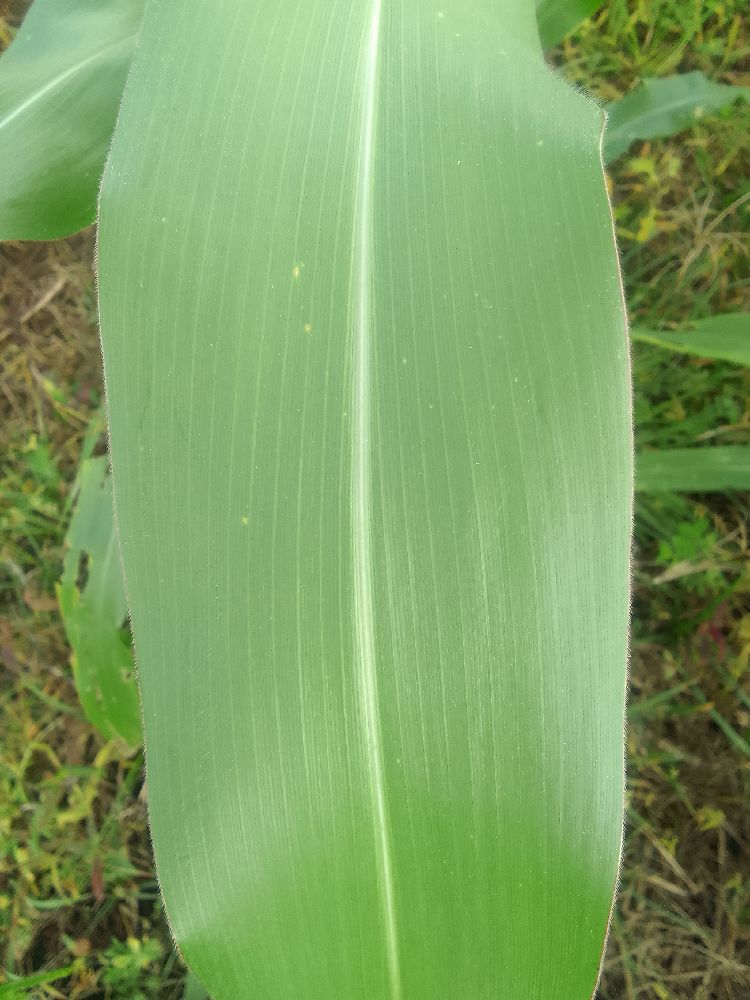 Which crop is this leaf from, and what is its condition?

maize, healthy
